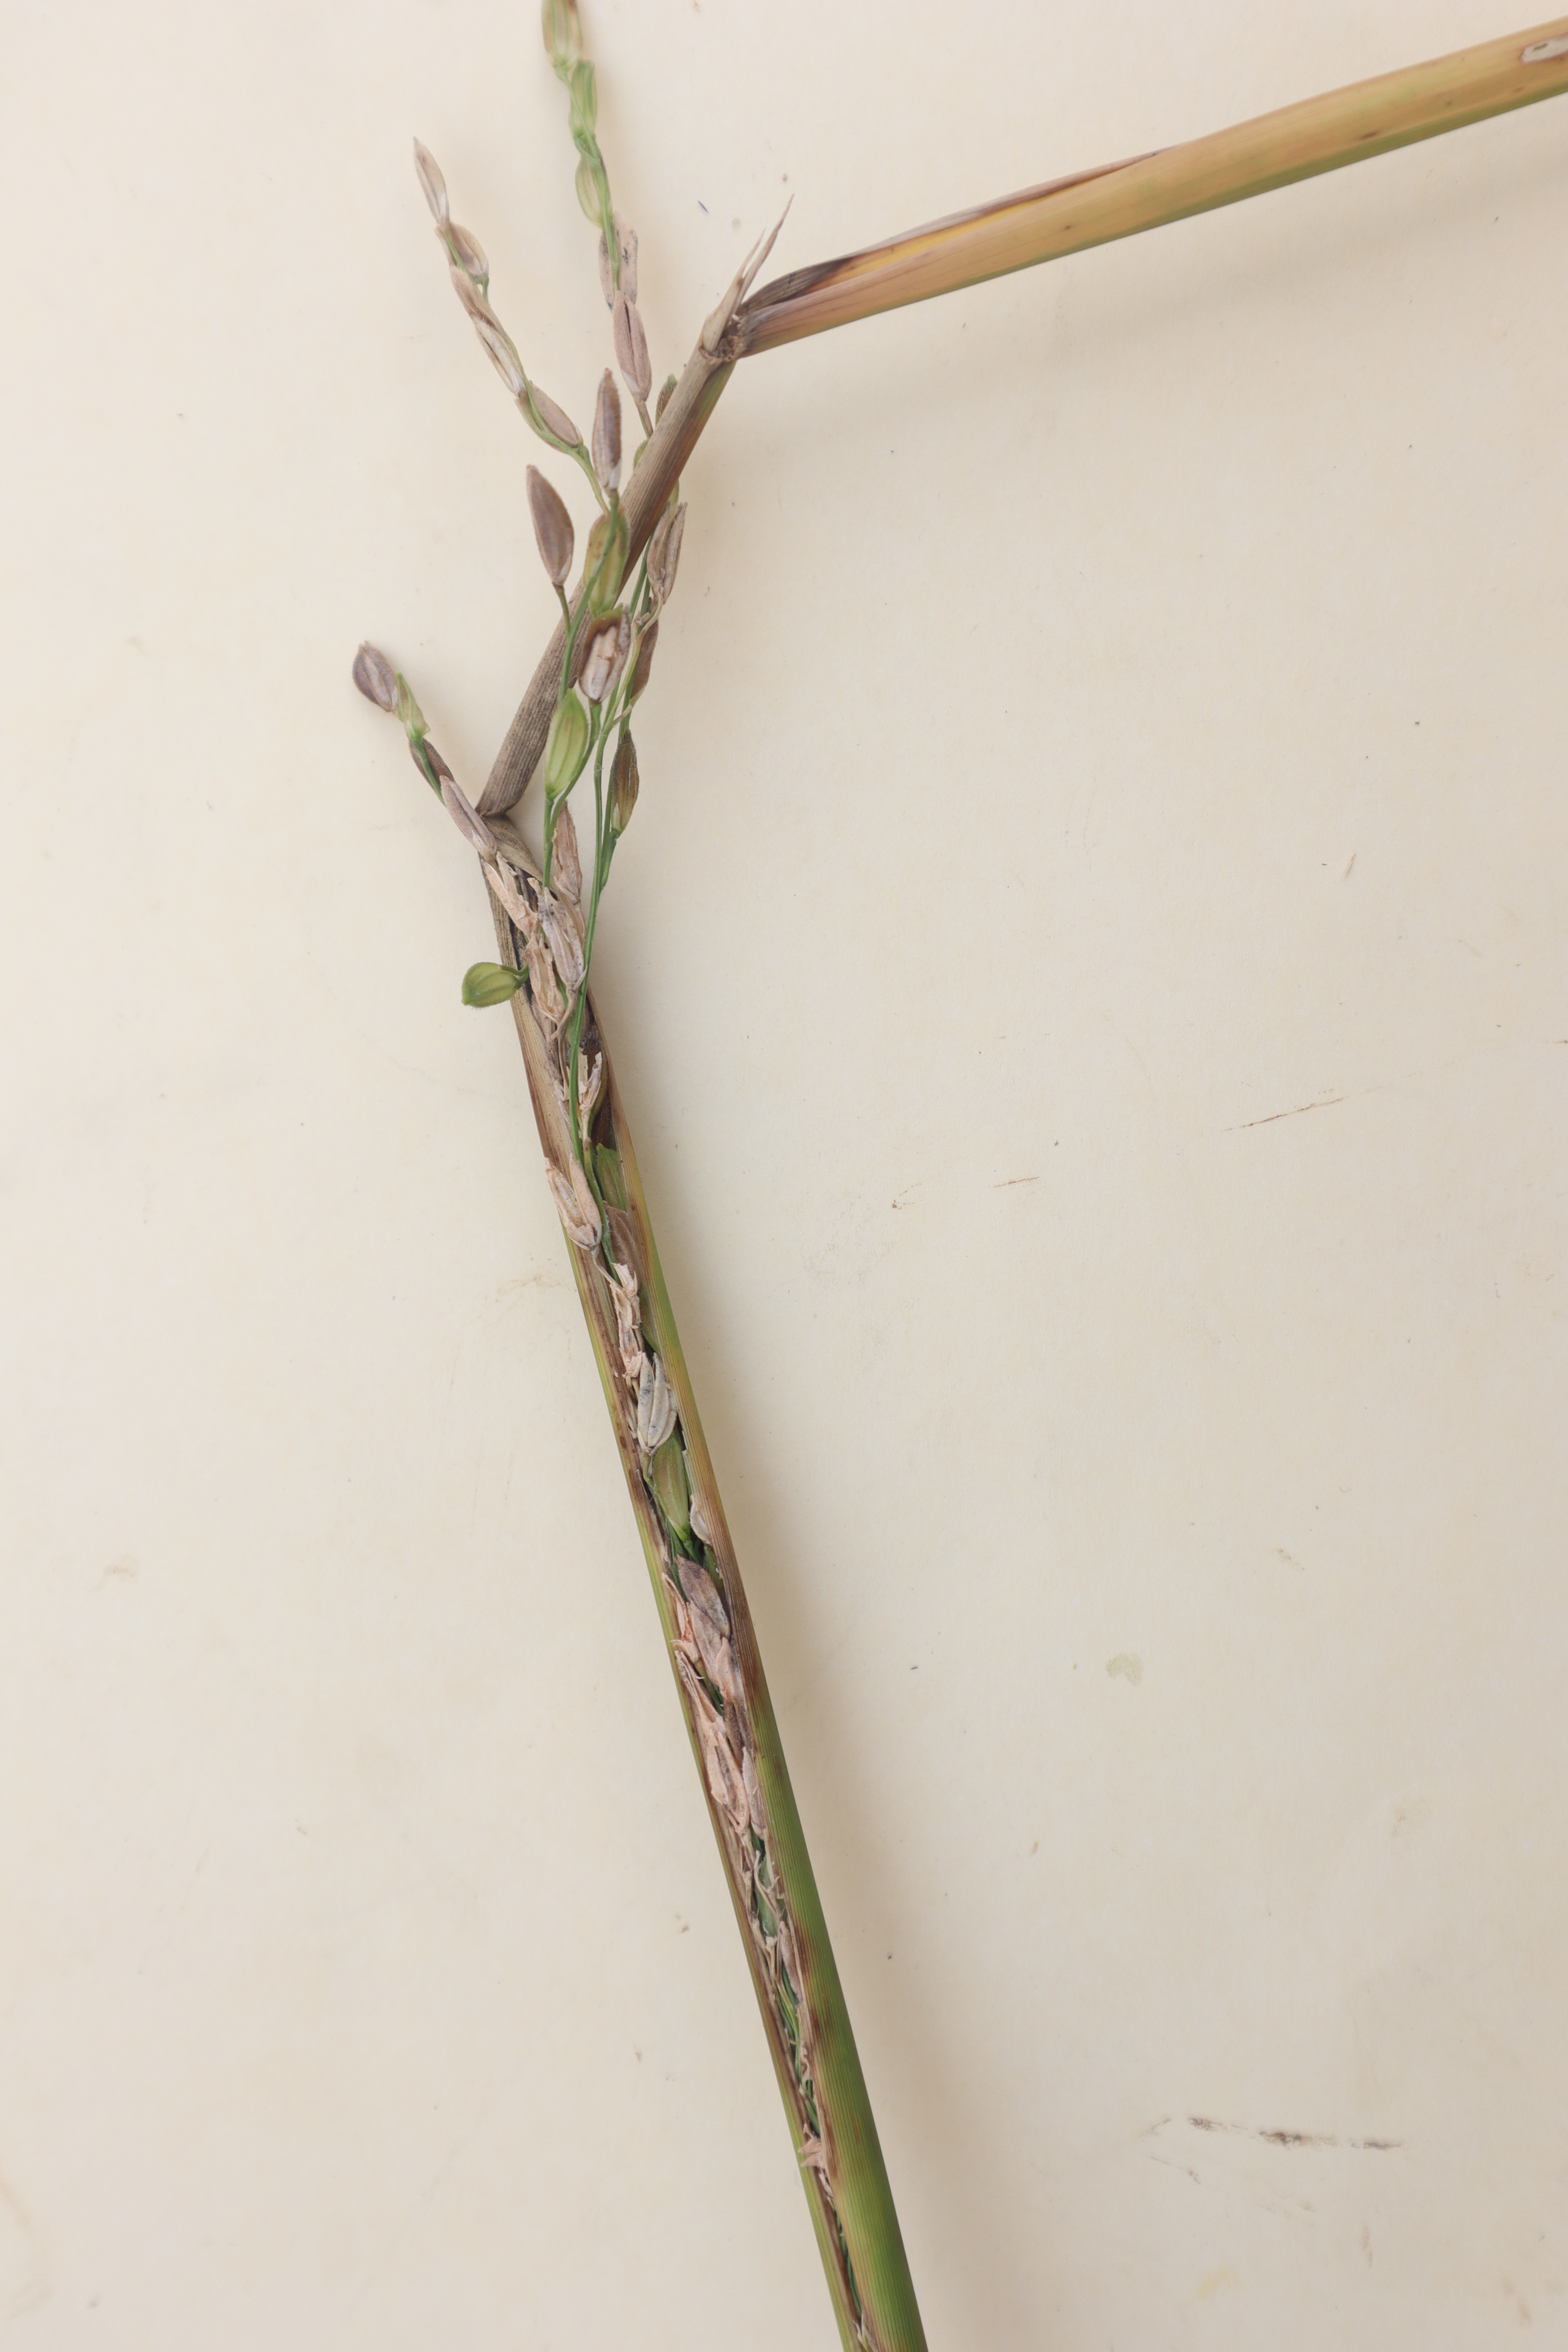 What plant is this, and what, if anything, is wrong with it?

rice, sarocladium oryzae
